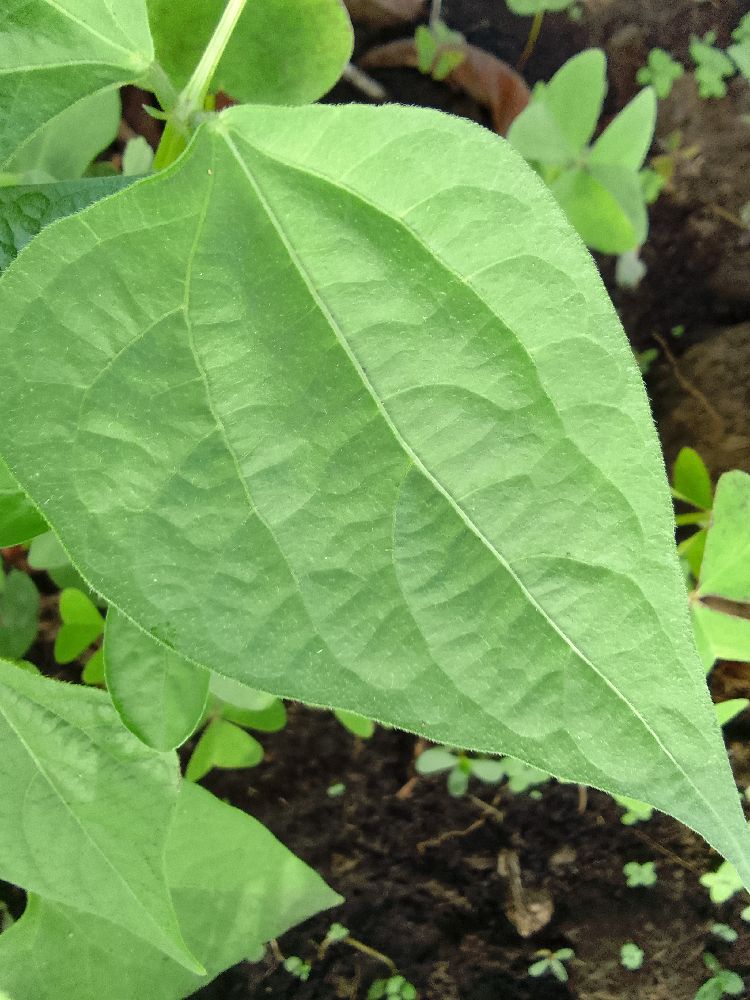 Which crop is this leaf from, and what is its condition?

common bean, healthy
